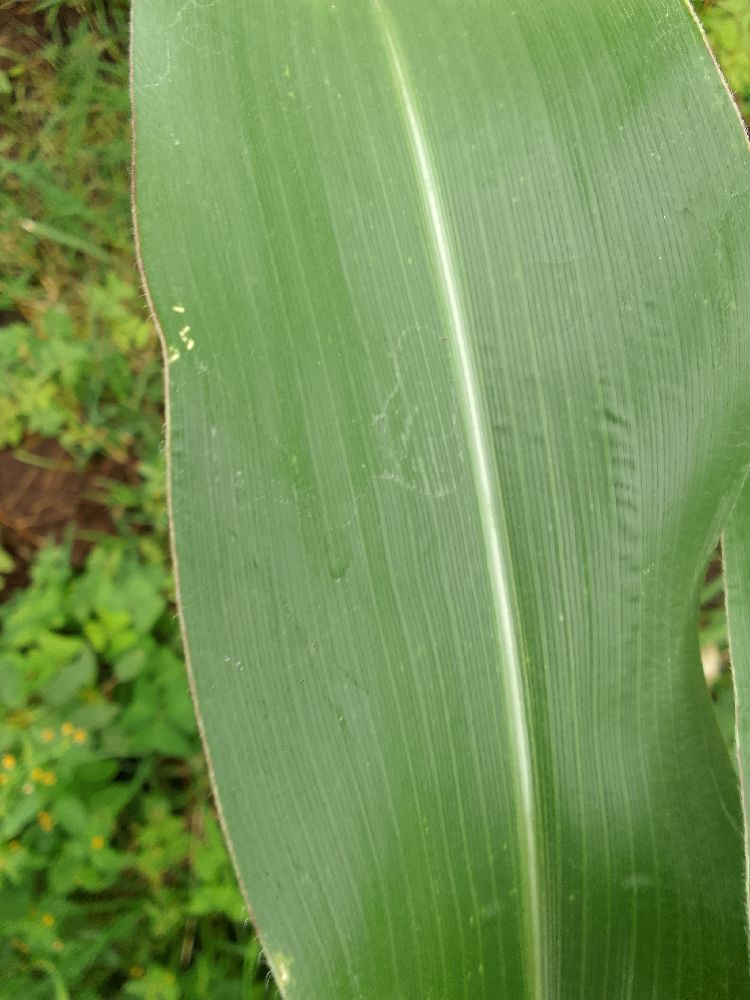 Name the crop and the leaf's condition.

maize, healthy
